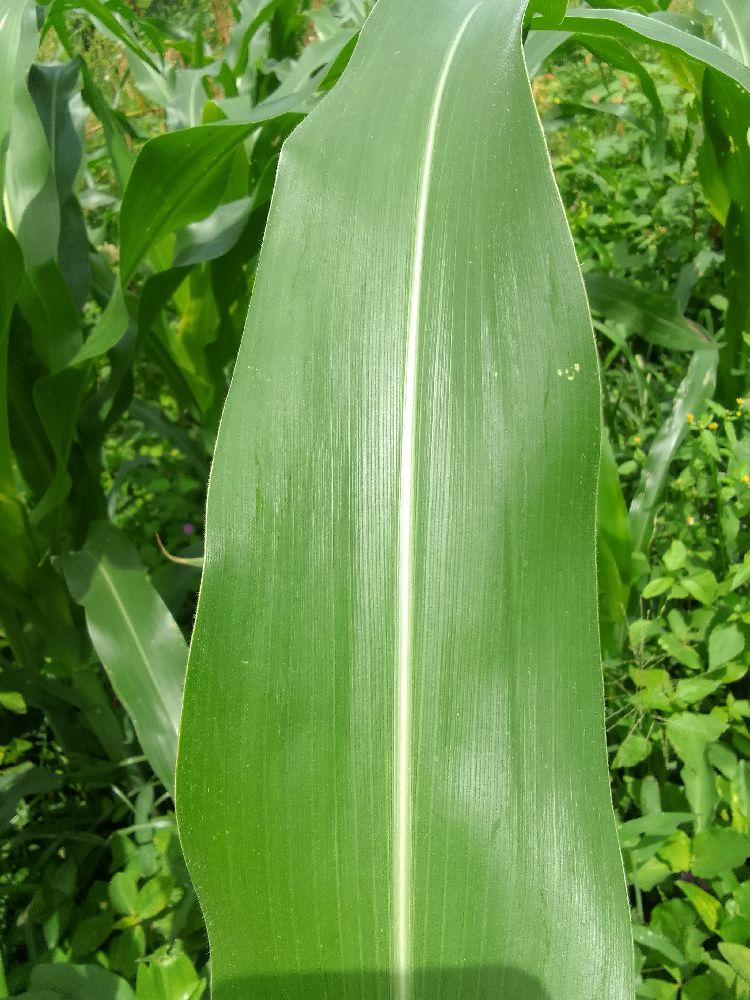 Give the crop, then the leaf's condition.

maize, healthy
